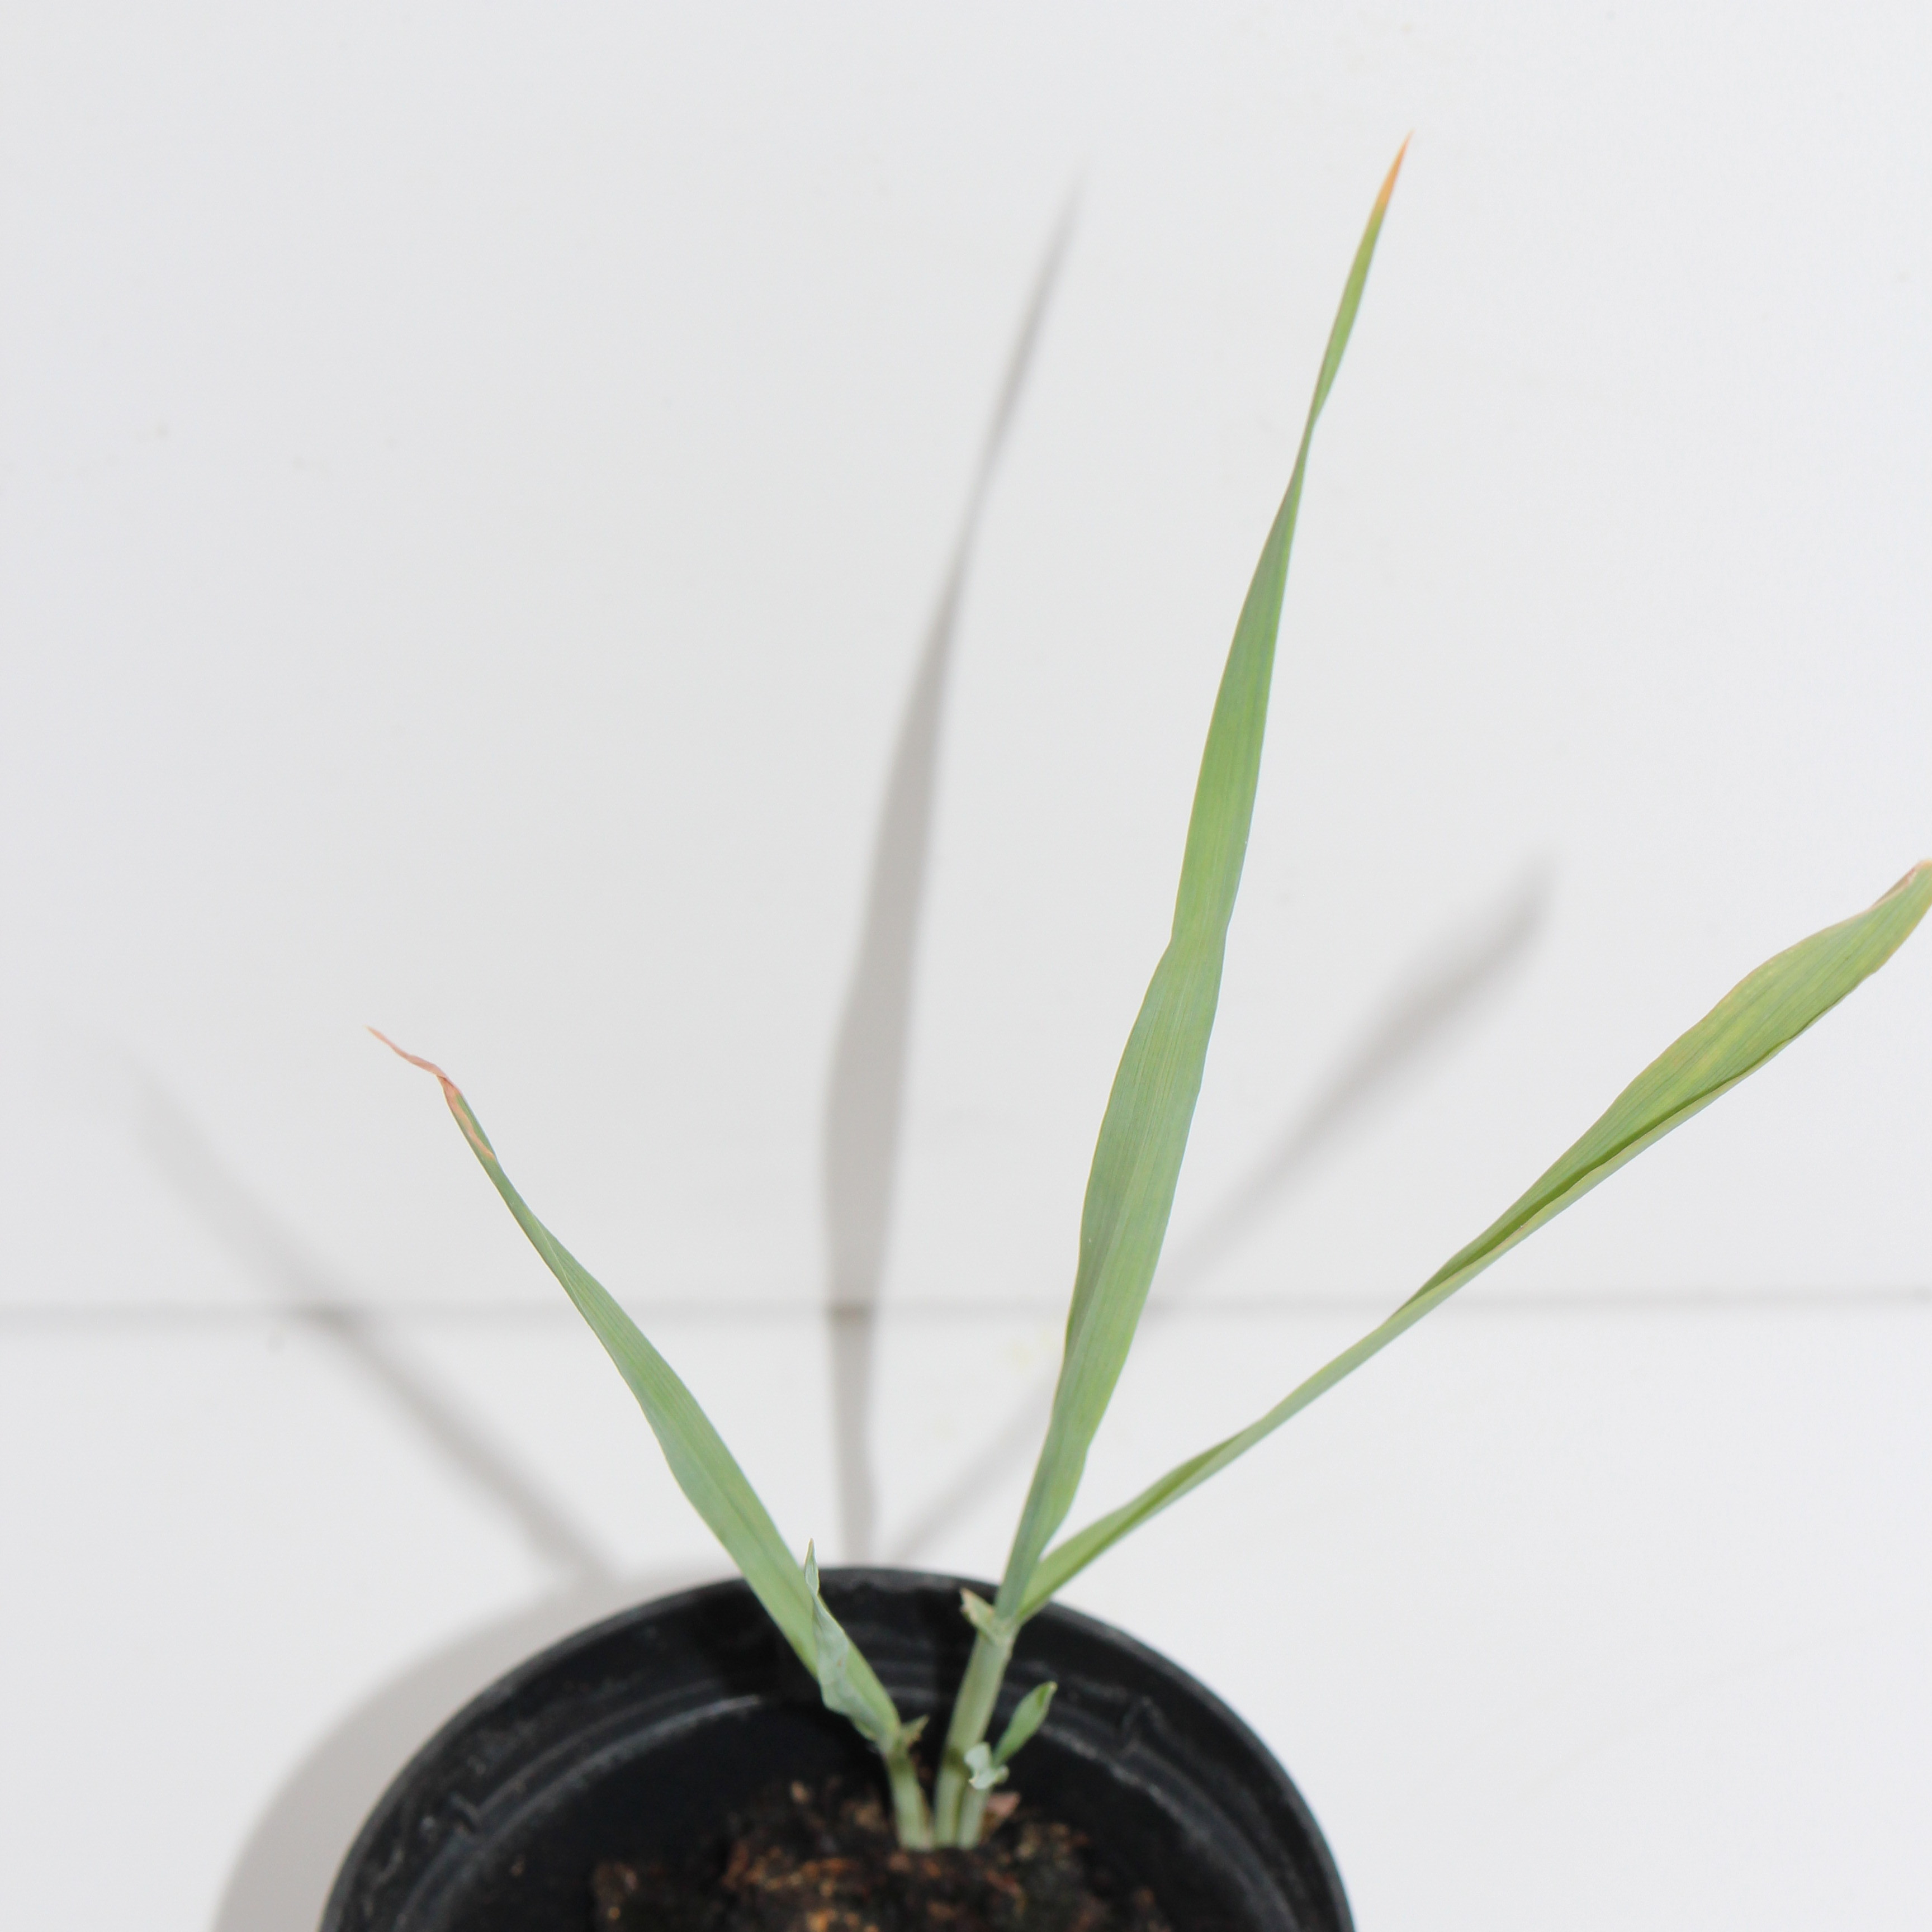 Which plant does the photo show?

Avena sterilis
